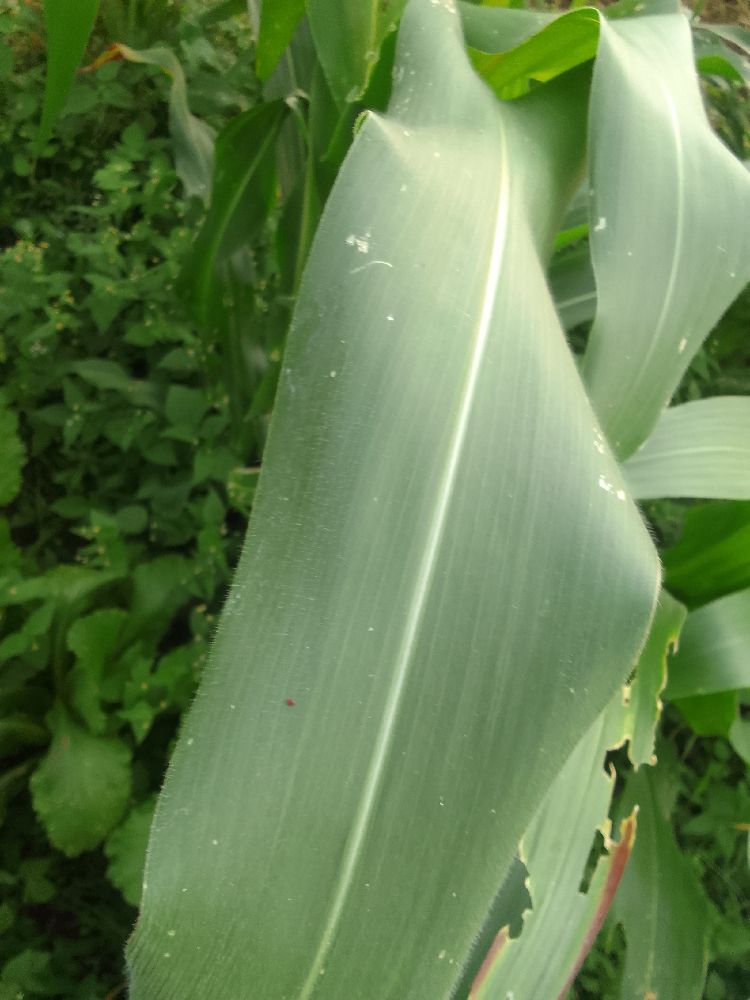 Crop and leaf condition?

maize, healthy
